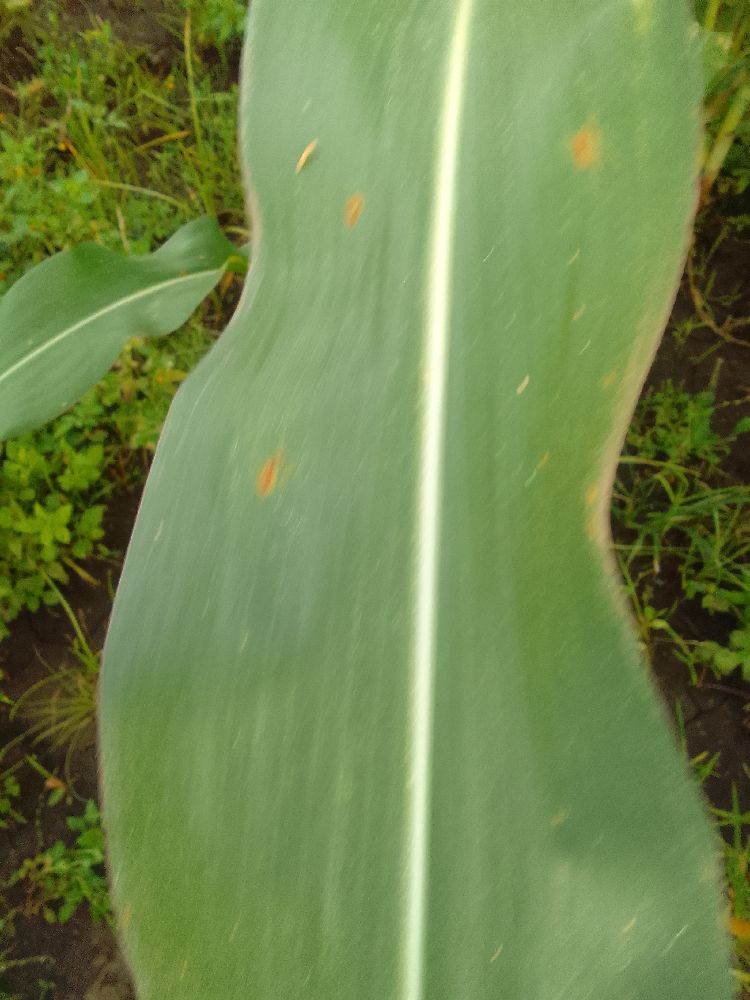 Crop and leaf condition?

maize, healthy
